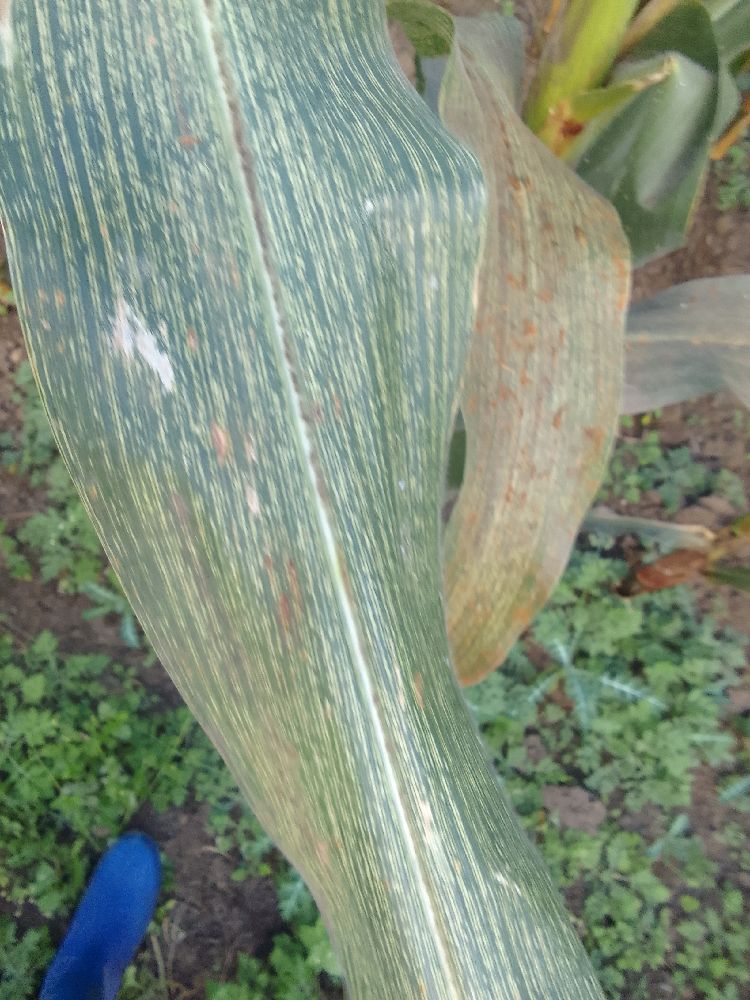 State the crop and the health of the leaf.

maize, maize streak virus
